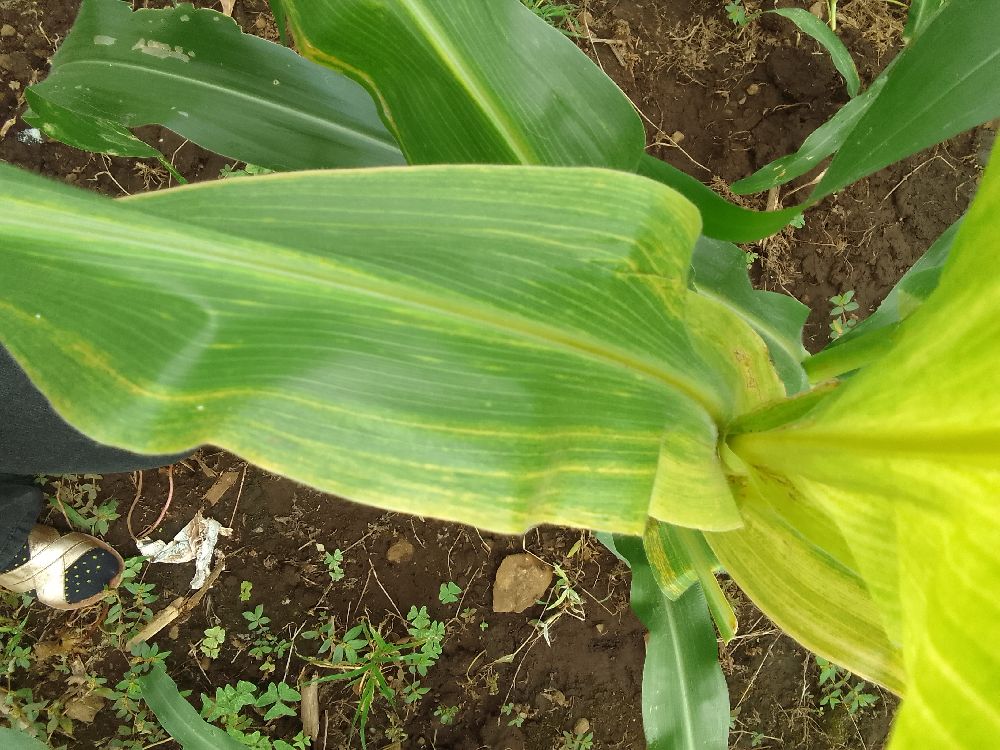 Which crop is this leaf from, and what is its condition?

maize, maize lethal necrosis
